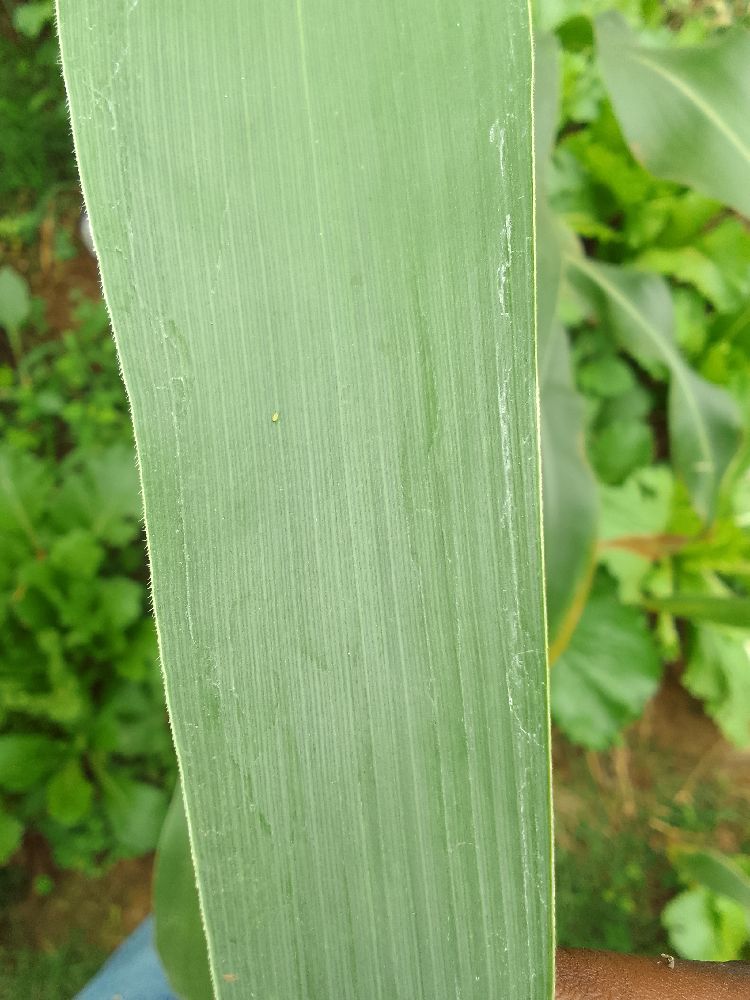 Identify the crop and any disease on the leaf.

maize, healthy
